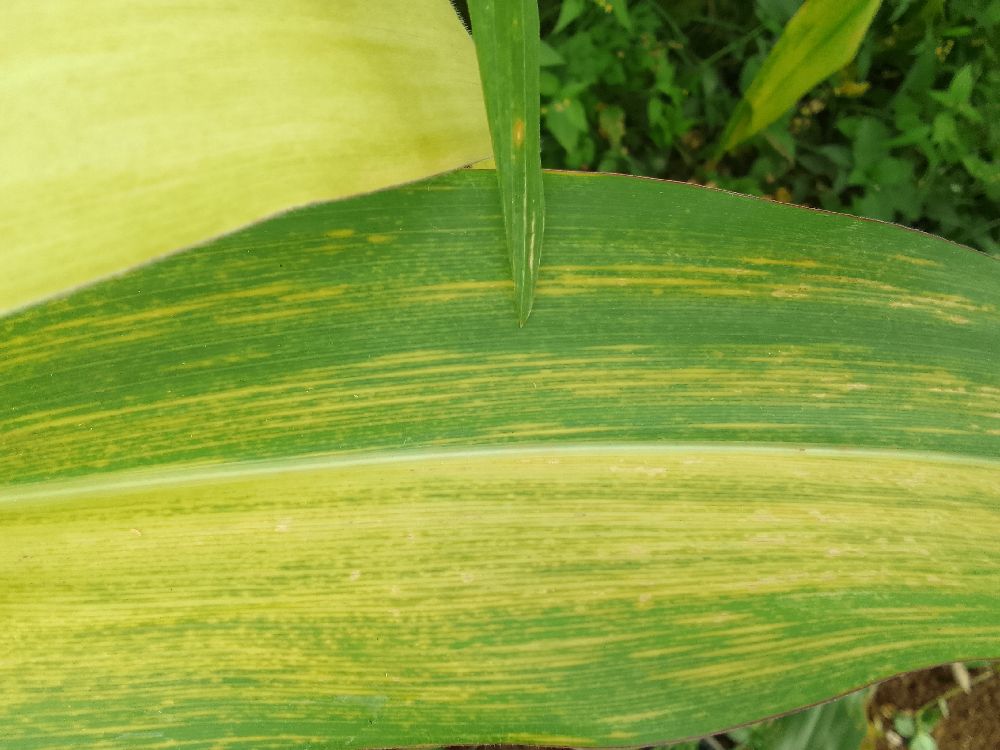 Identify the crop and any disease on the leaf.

maize, maize lethal necrosis
